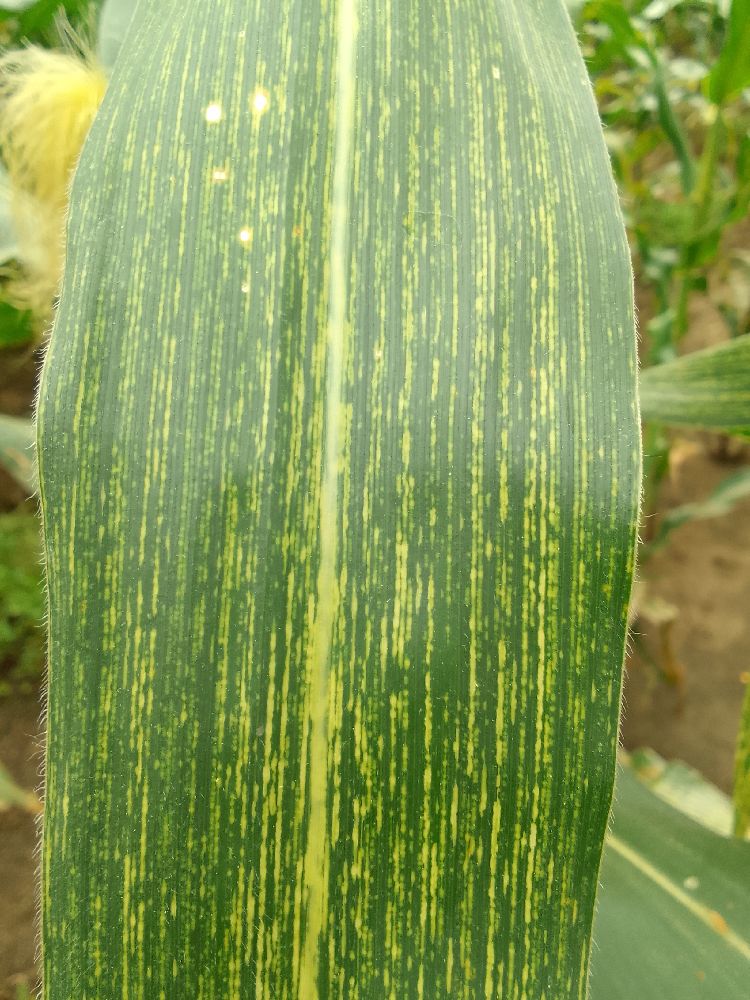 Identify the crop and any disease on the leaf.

maize, maize streak virus
